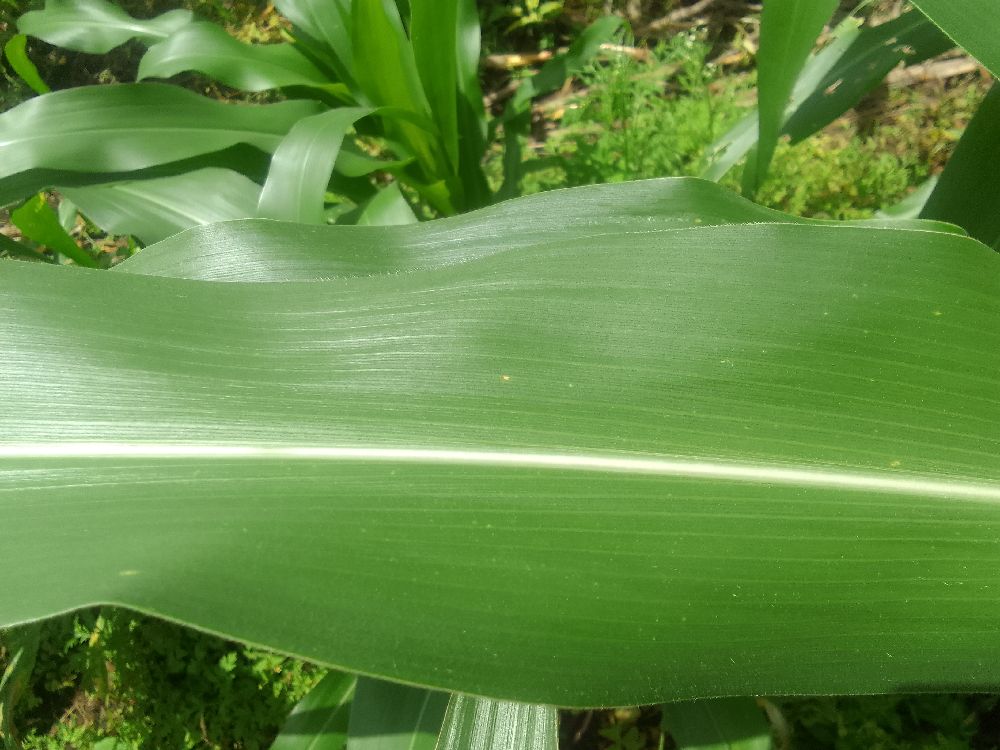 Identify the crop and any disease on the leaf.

maize, healthy
